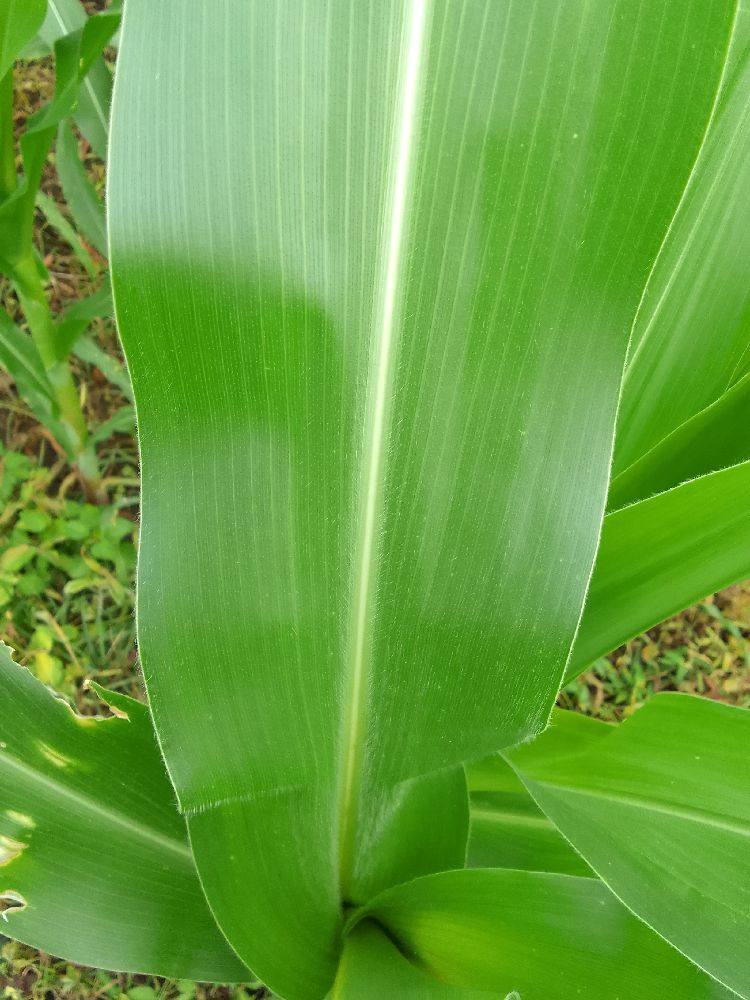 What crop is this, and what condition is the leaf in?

maize, healthy
